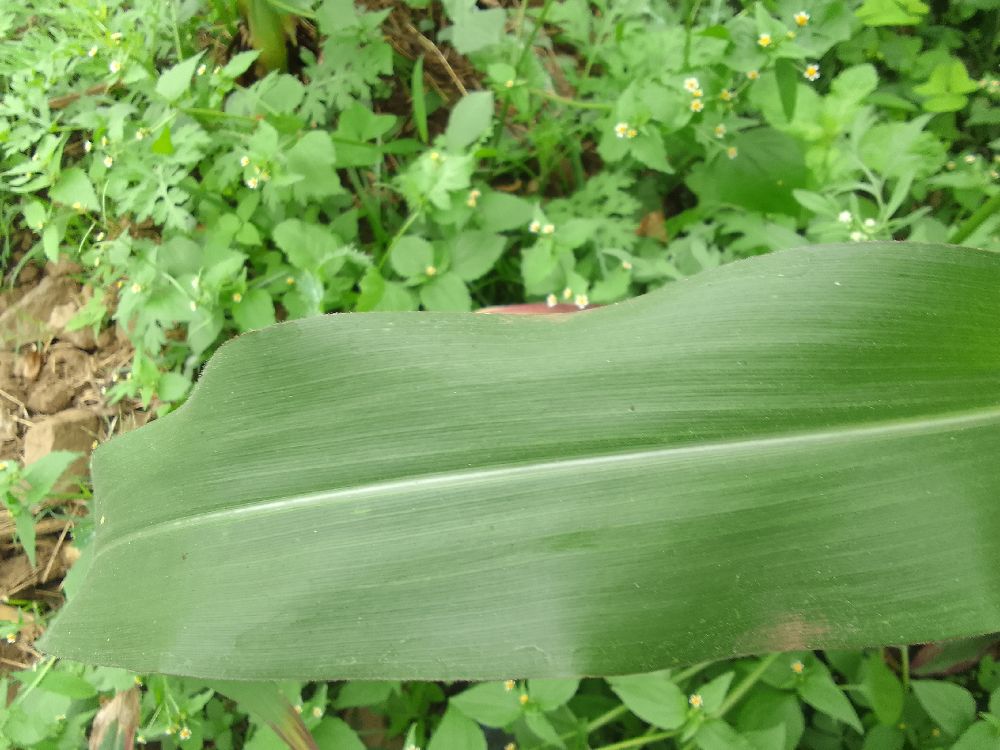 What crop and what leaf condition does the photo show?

maize, healthy
